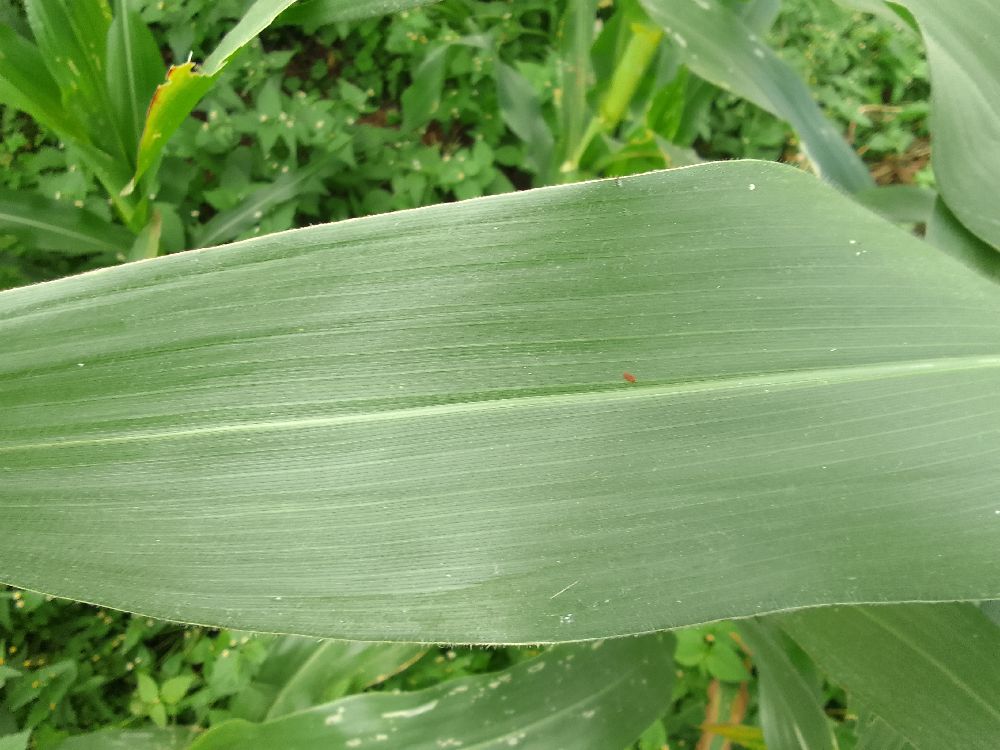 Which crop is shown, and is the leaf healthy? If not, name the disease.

maize, healthy
